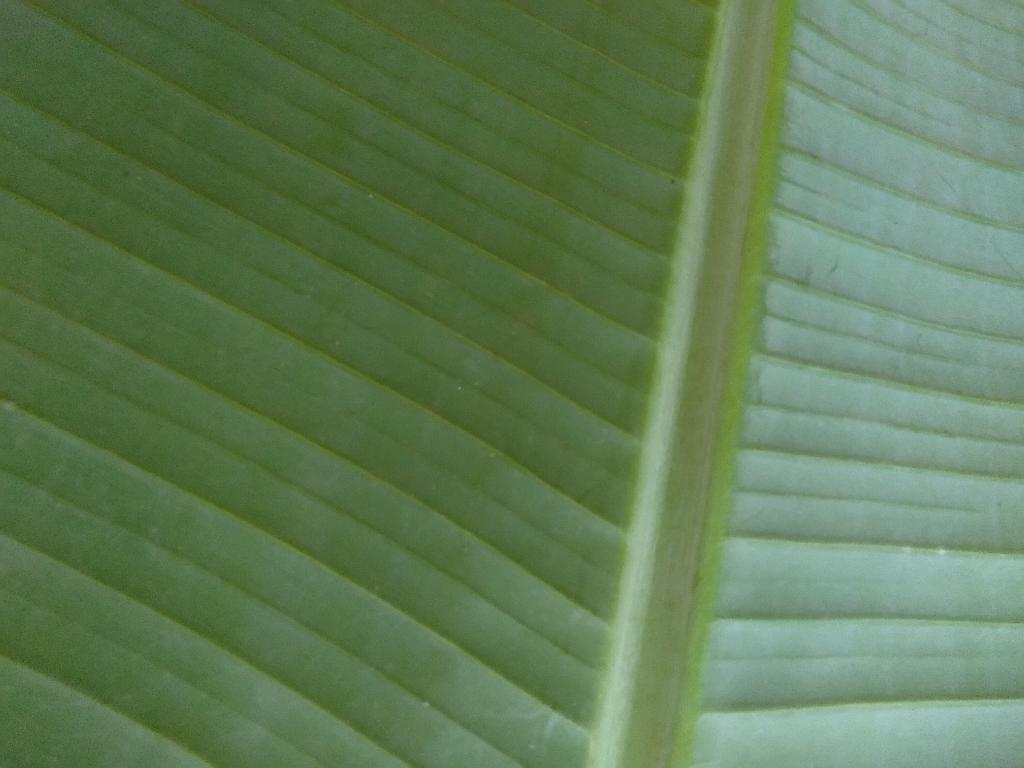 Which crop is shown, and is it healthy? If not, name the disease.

banana, healthy
